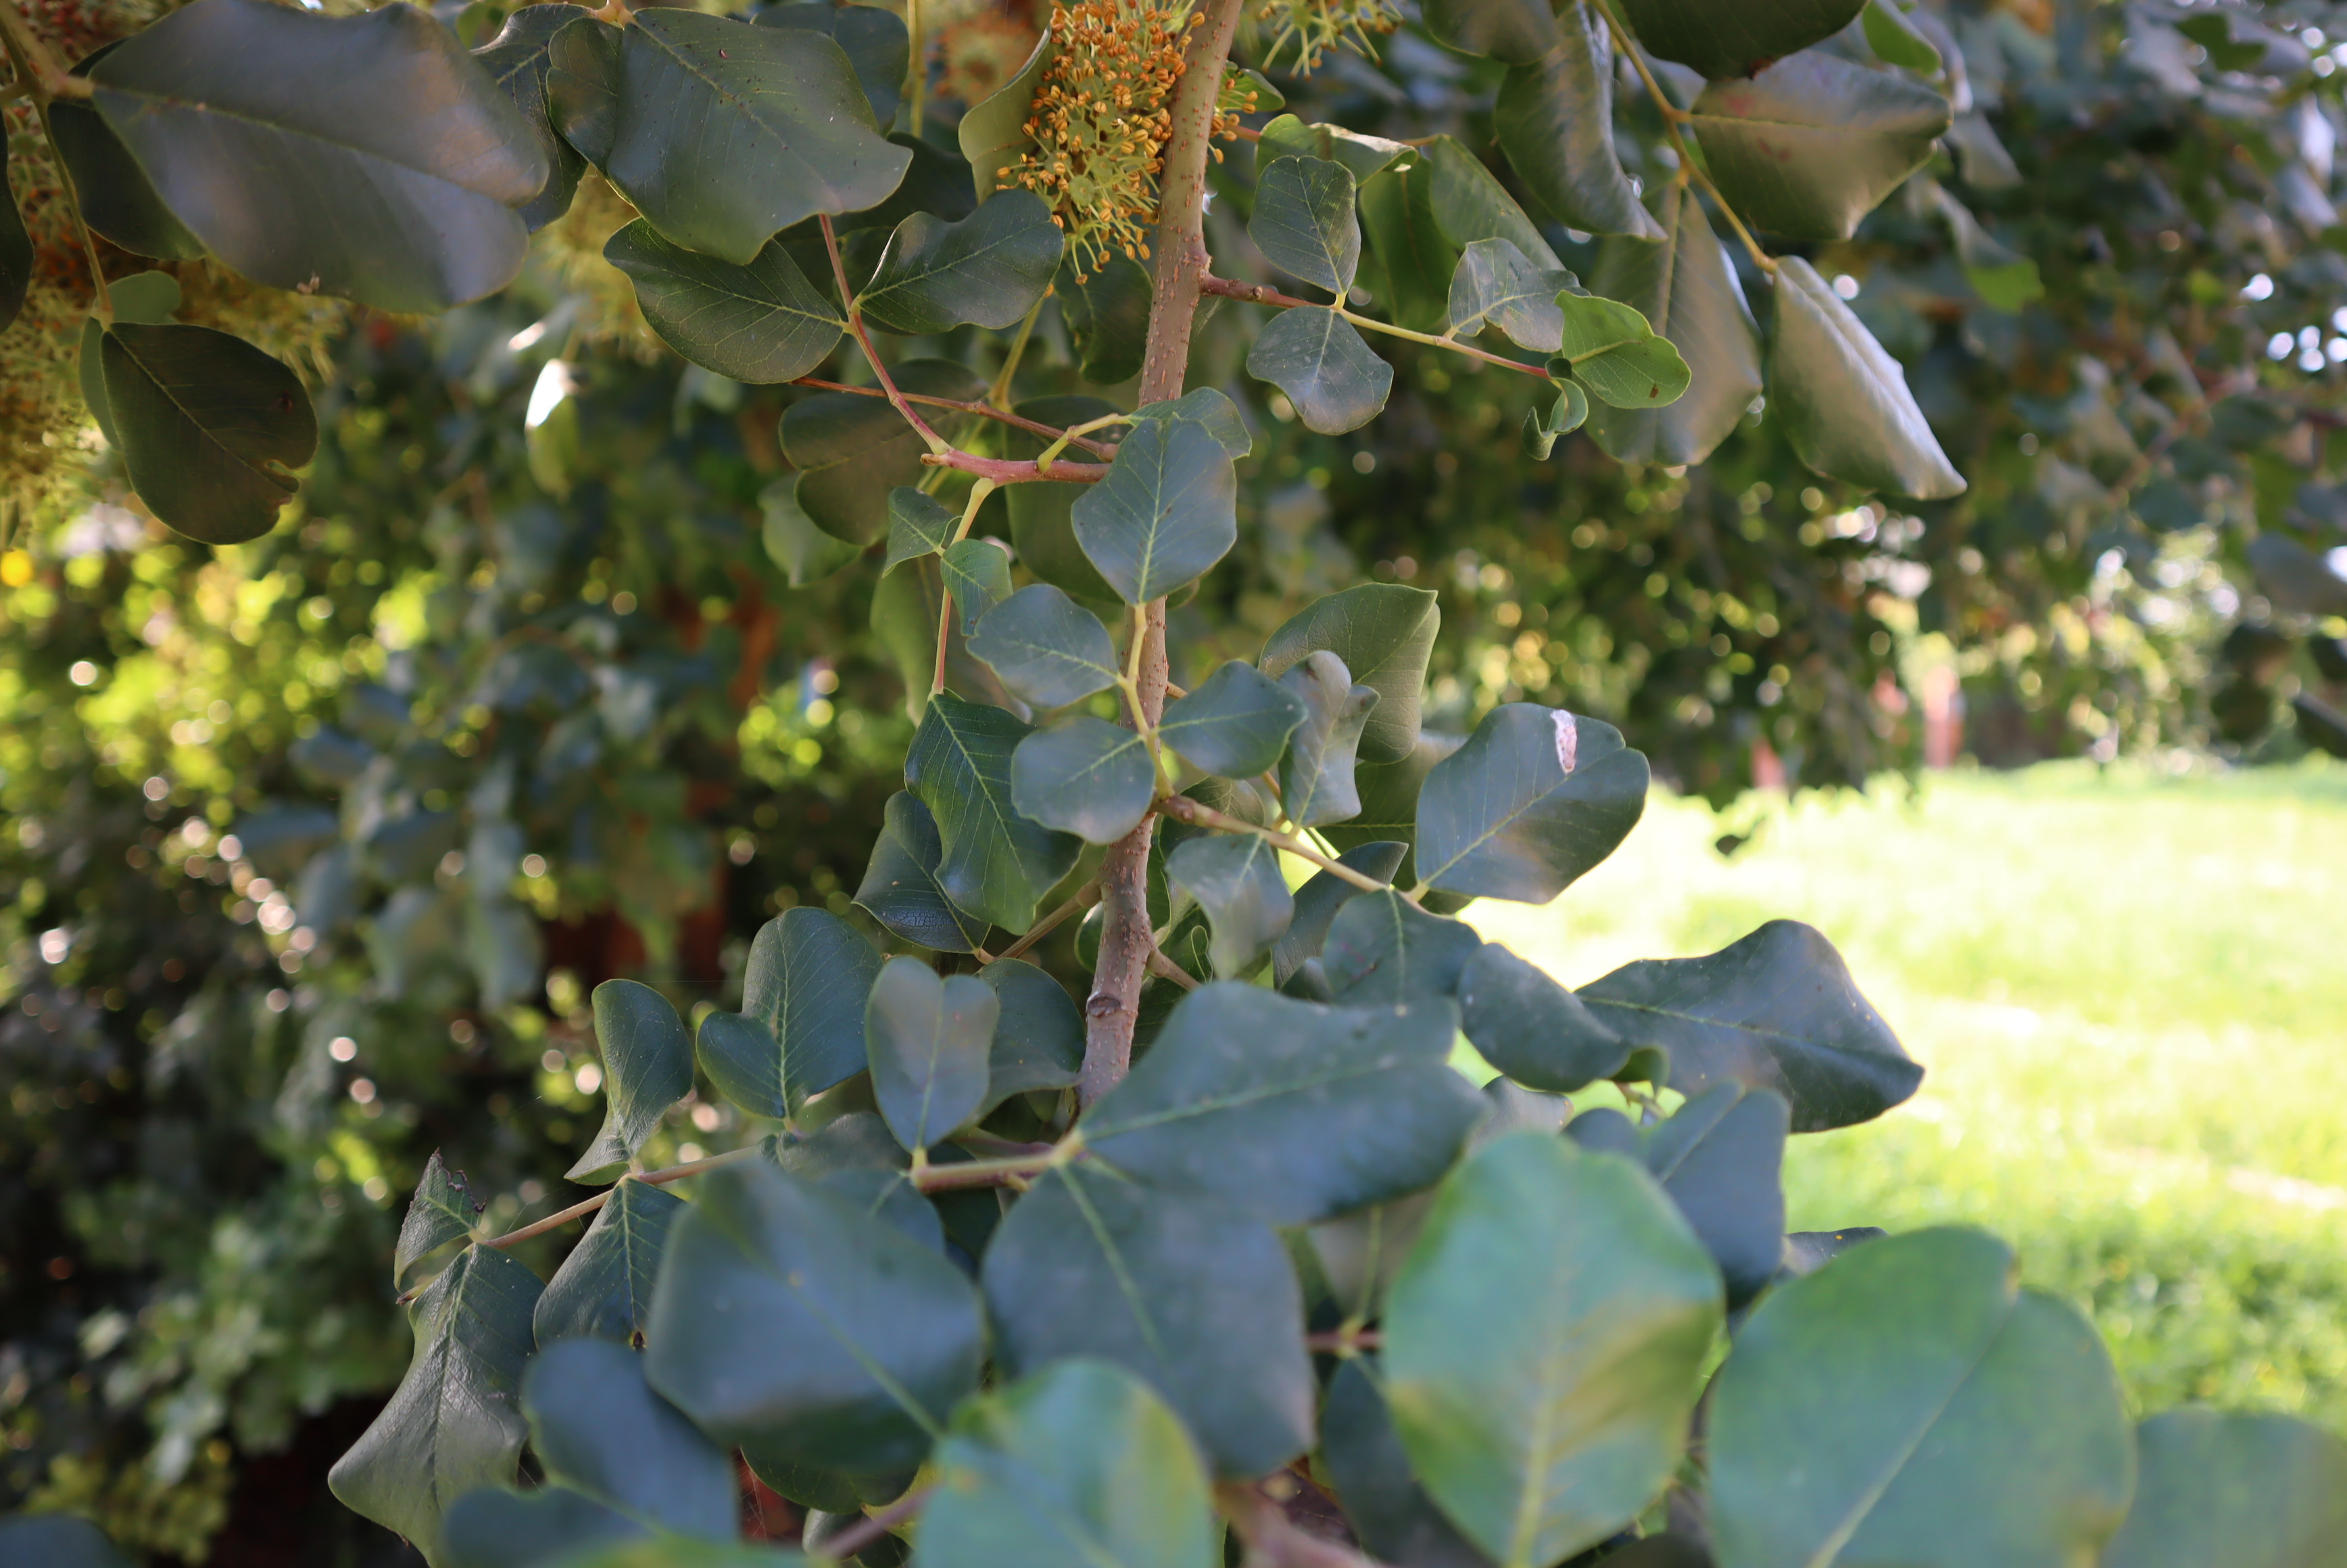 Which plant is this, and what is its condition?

carob, healthy
